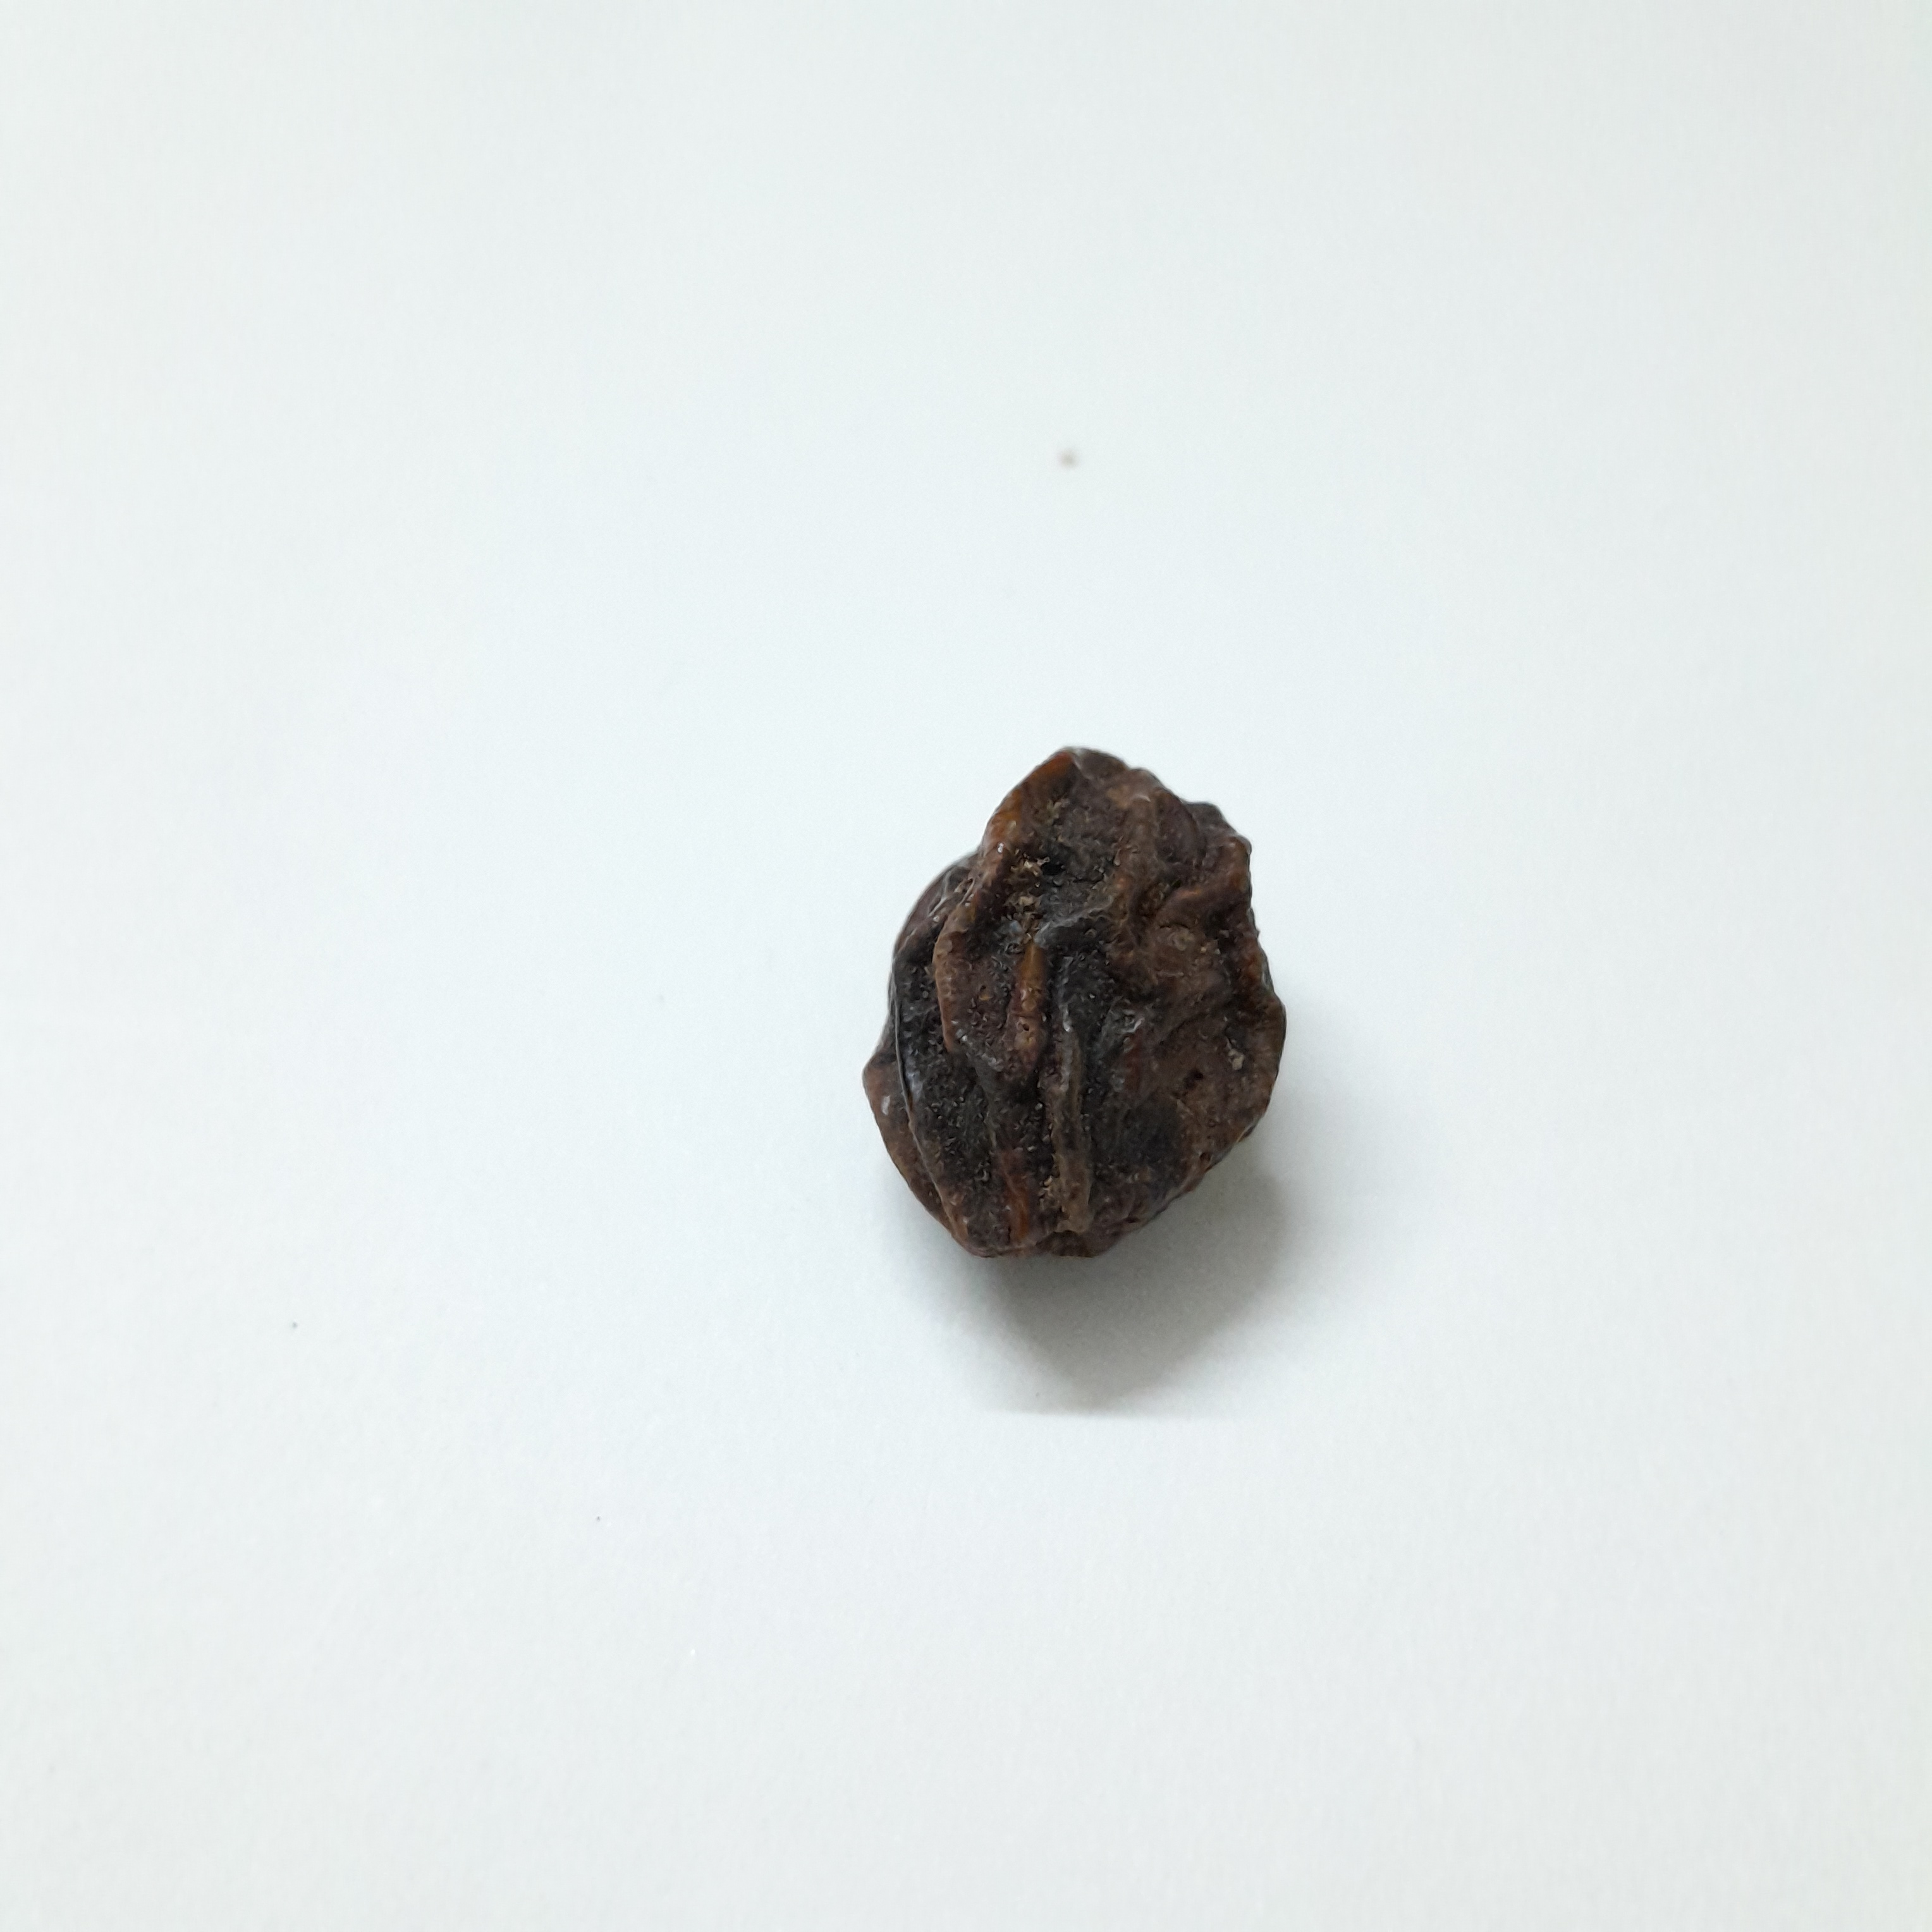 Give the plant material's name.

kadukharik
